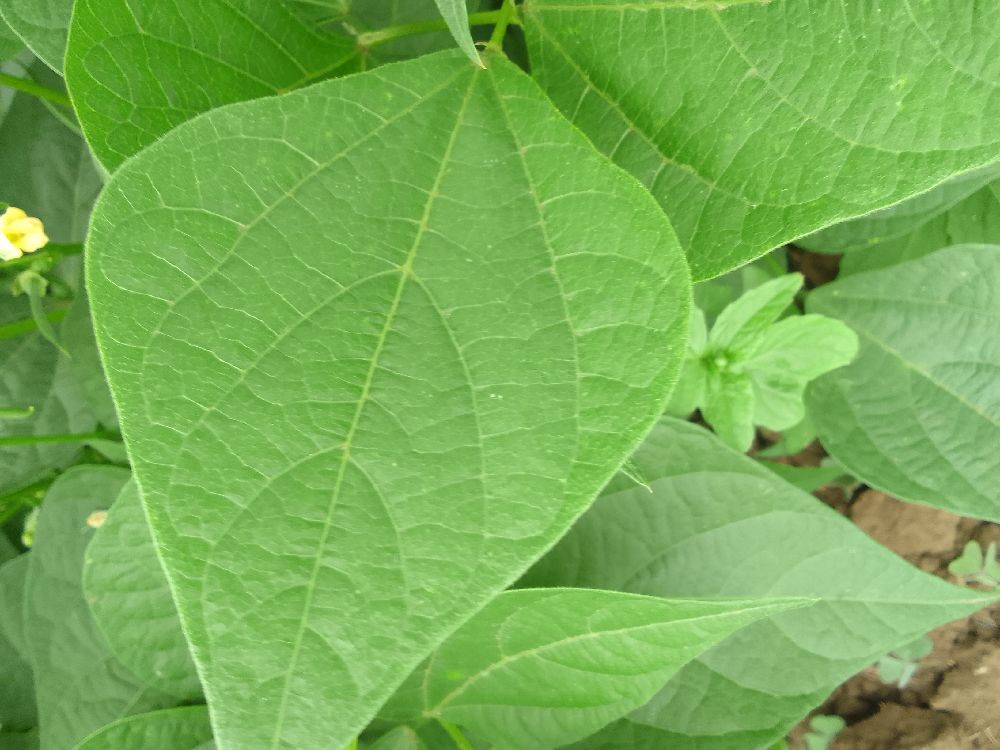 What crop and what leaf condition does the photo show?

common bean, healthy
